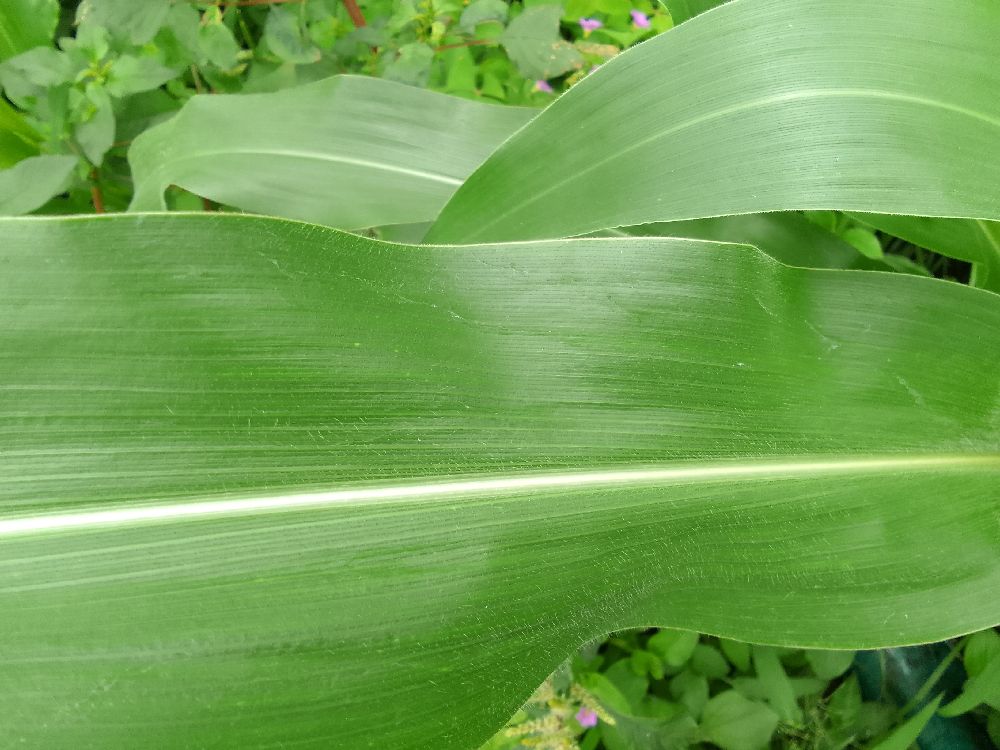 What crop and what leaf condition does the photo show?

maize, healthy
